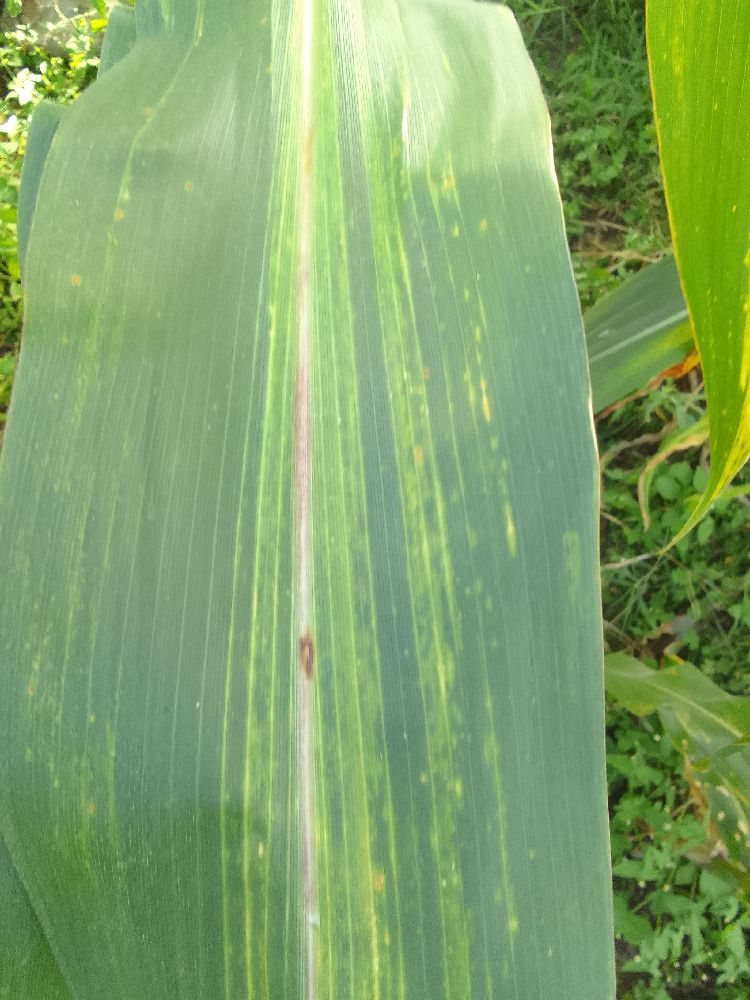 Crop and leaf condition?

maize, maize lethal necrosis
